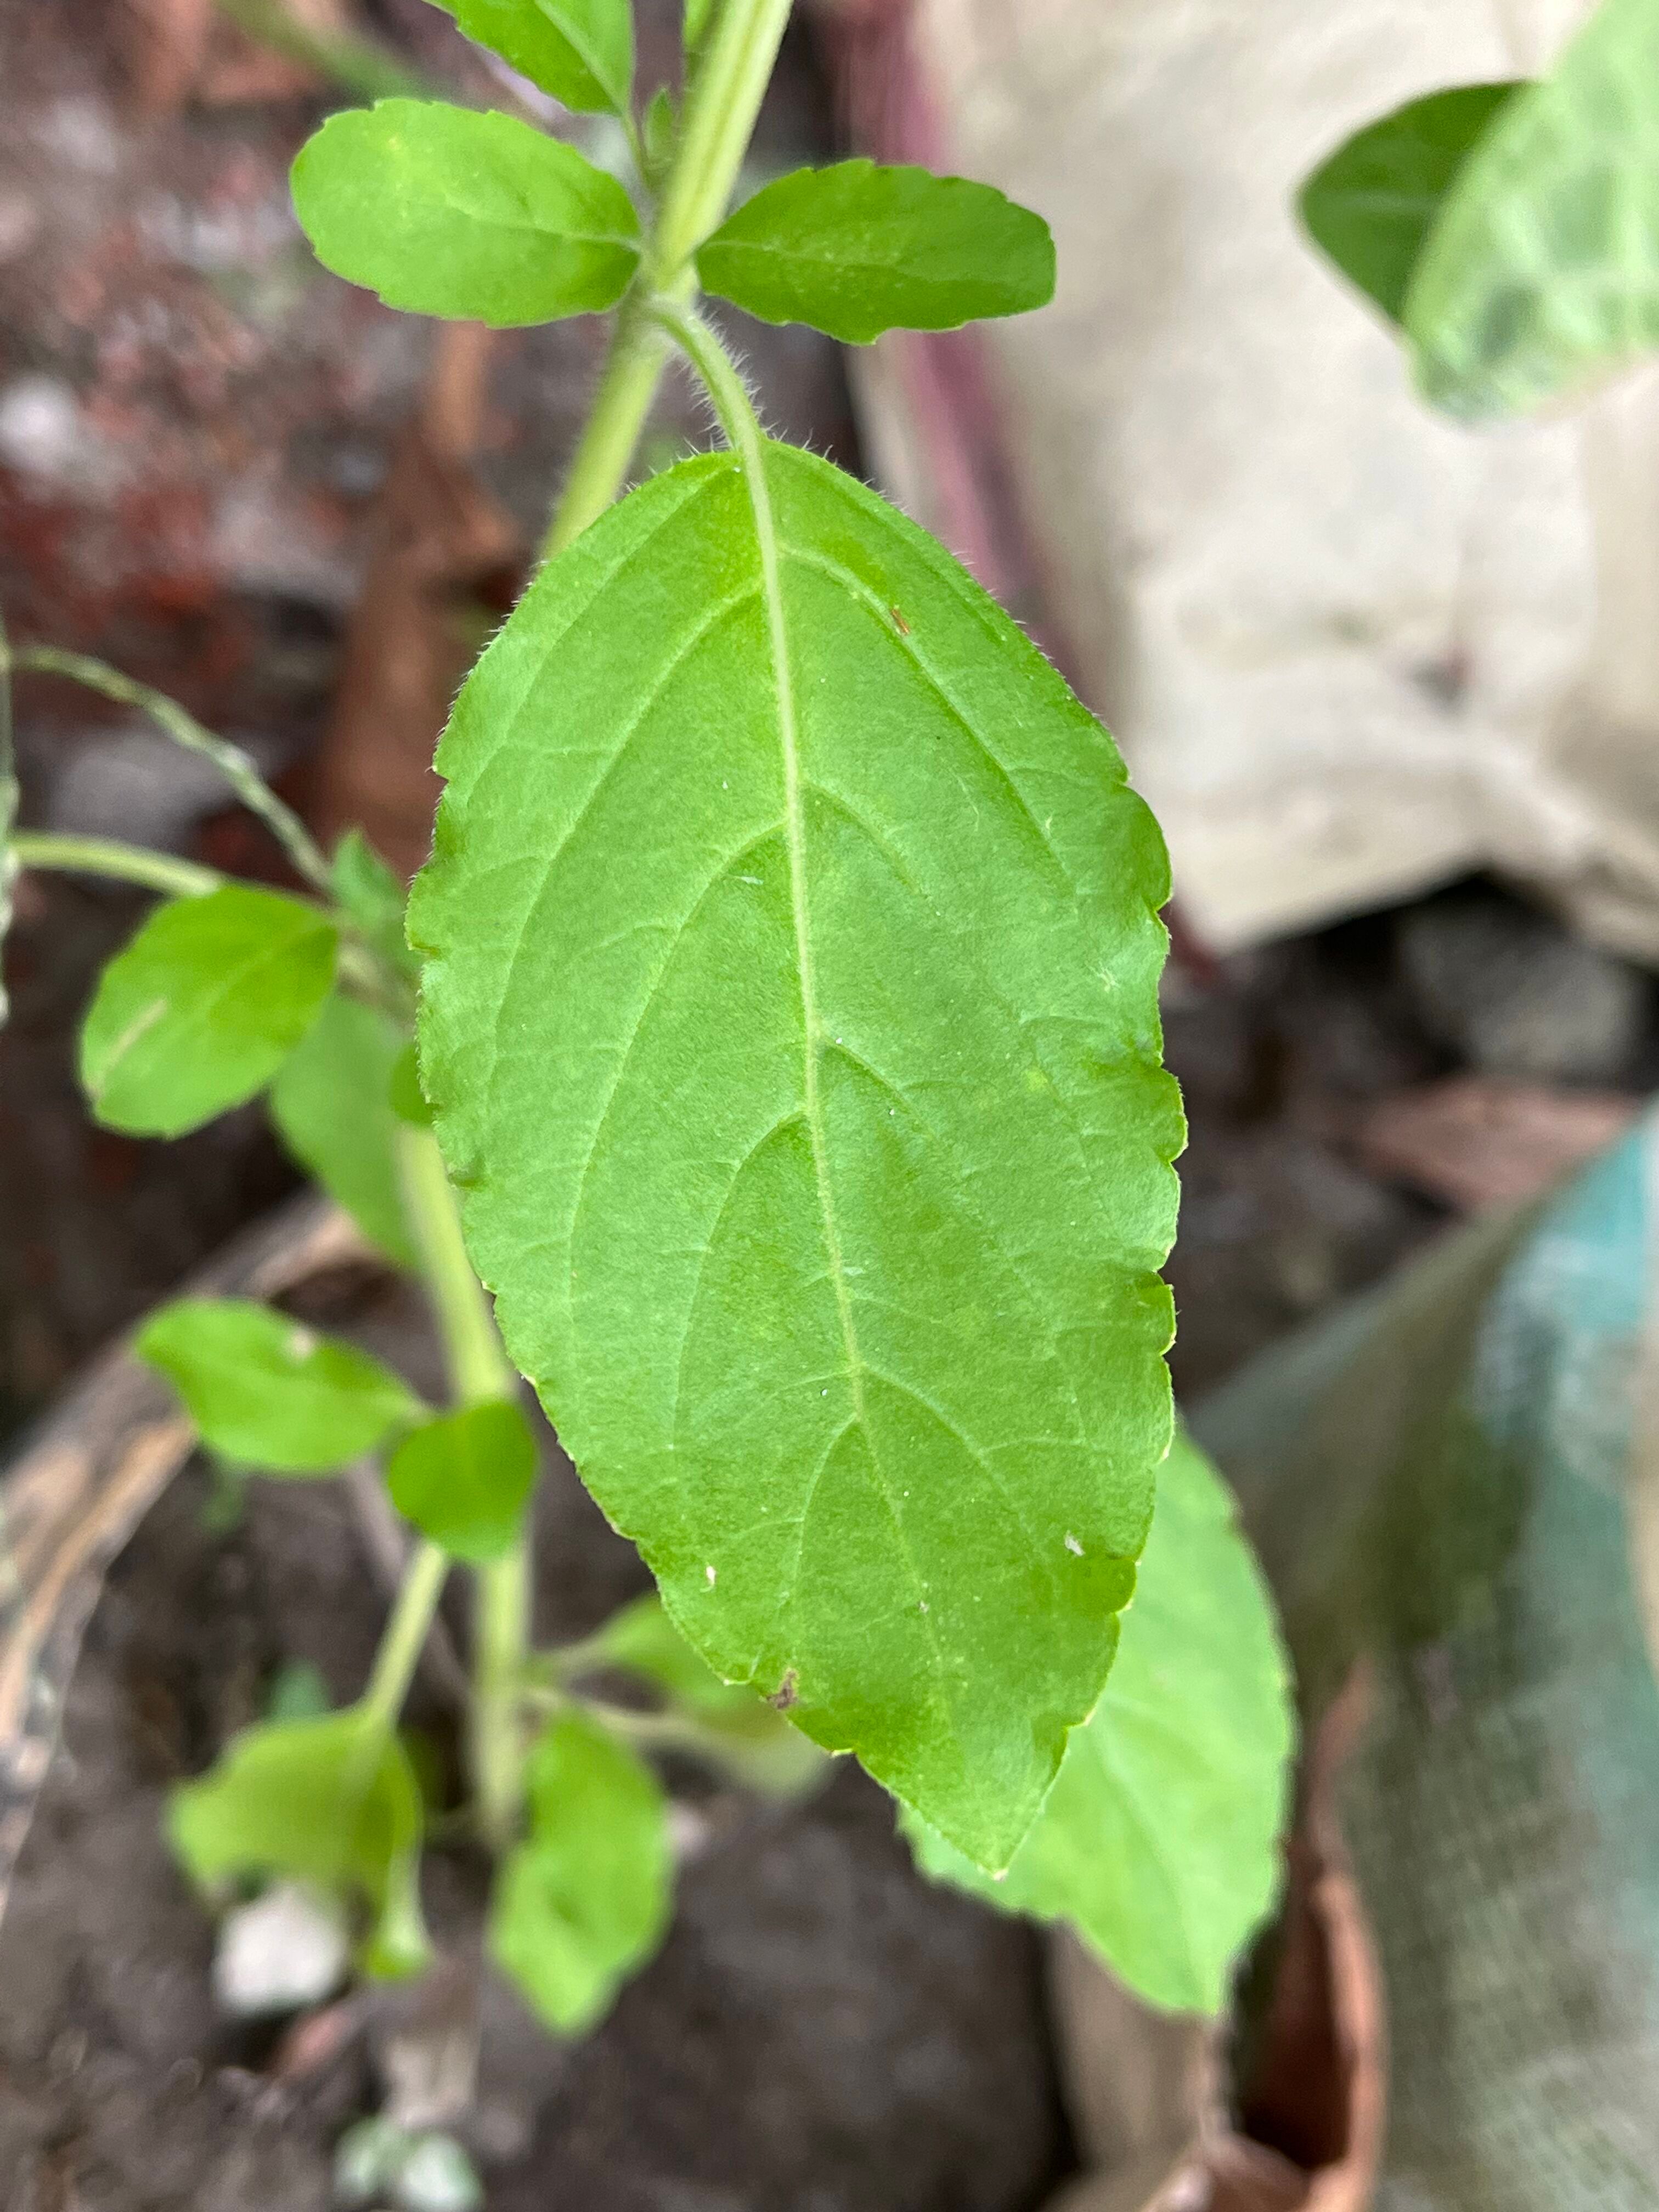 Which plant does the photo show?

tulshi
